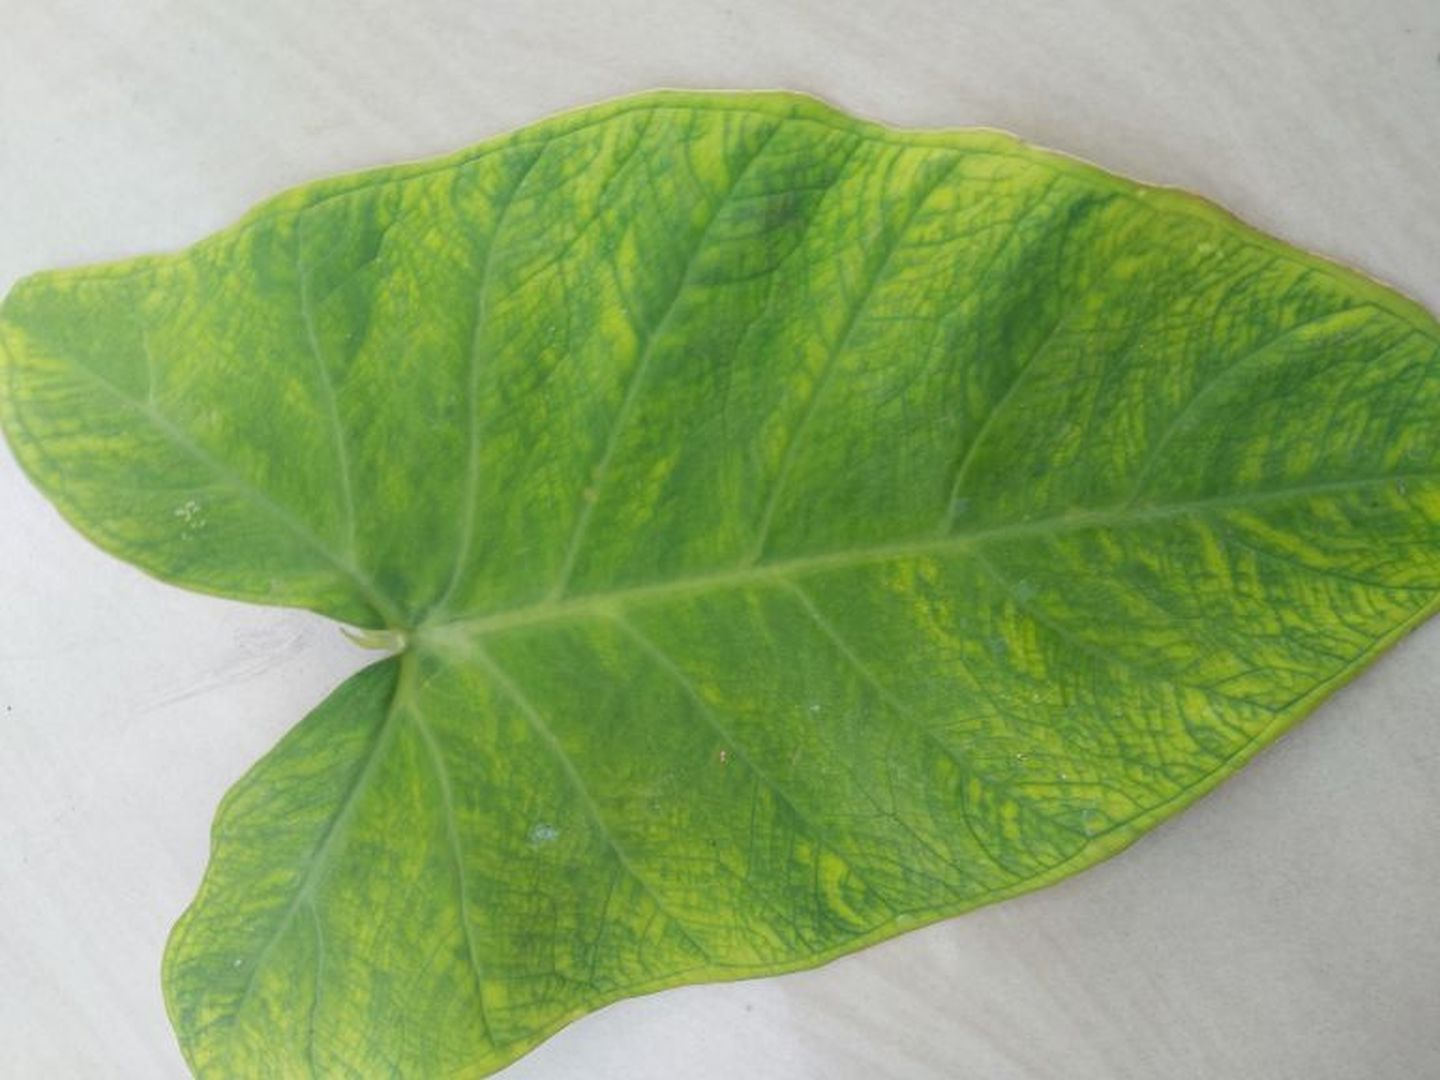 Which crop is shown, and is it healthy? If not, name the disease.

taro, mosaic
